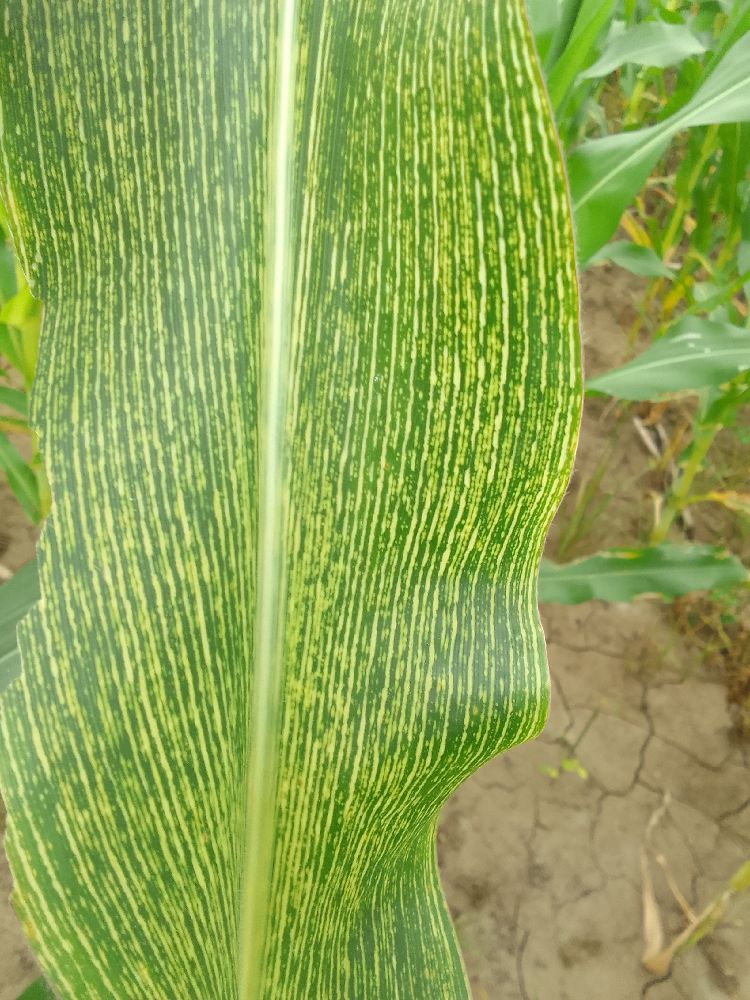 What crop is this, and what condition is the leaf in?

maize, maize streak virus
